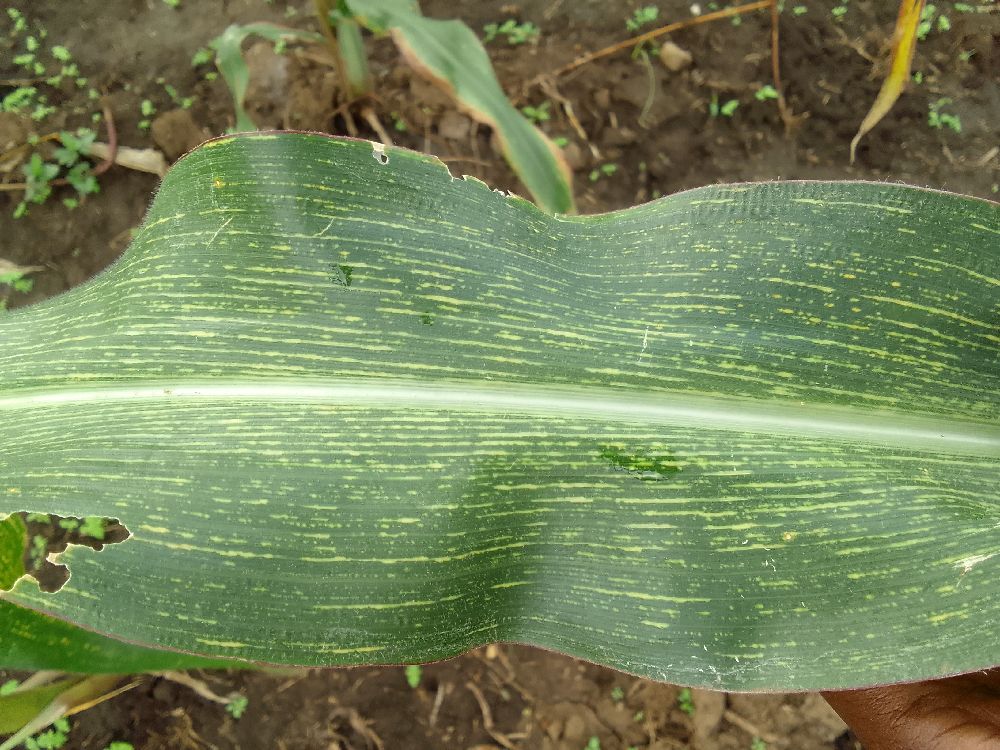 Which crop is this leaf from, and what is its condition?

maize, maize streak virus
